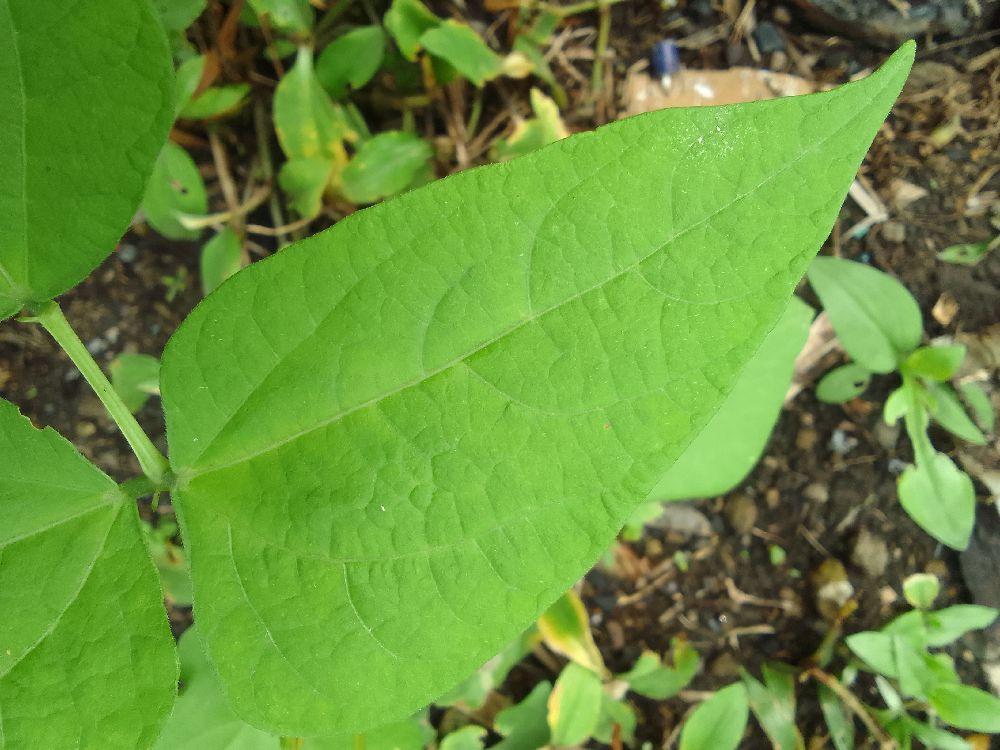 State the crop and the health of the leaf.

common bean, healthy
